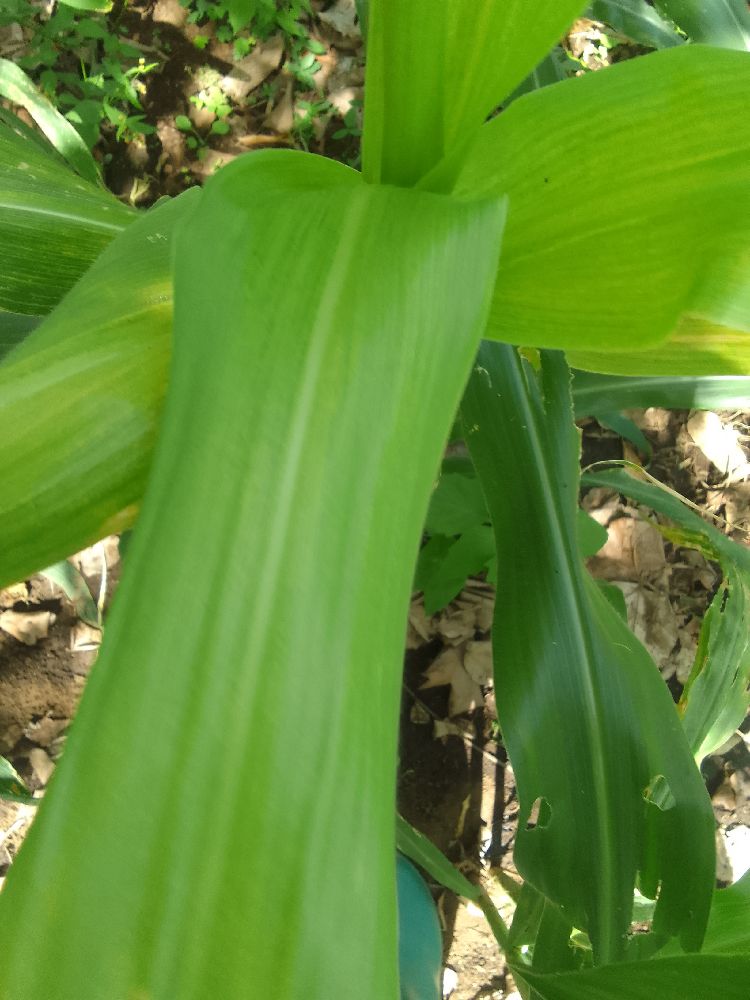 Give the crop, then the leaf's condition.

maize, maize lethal necrosis
